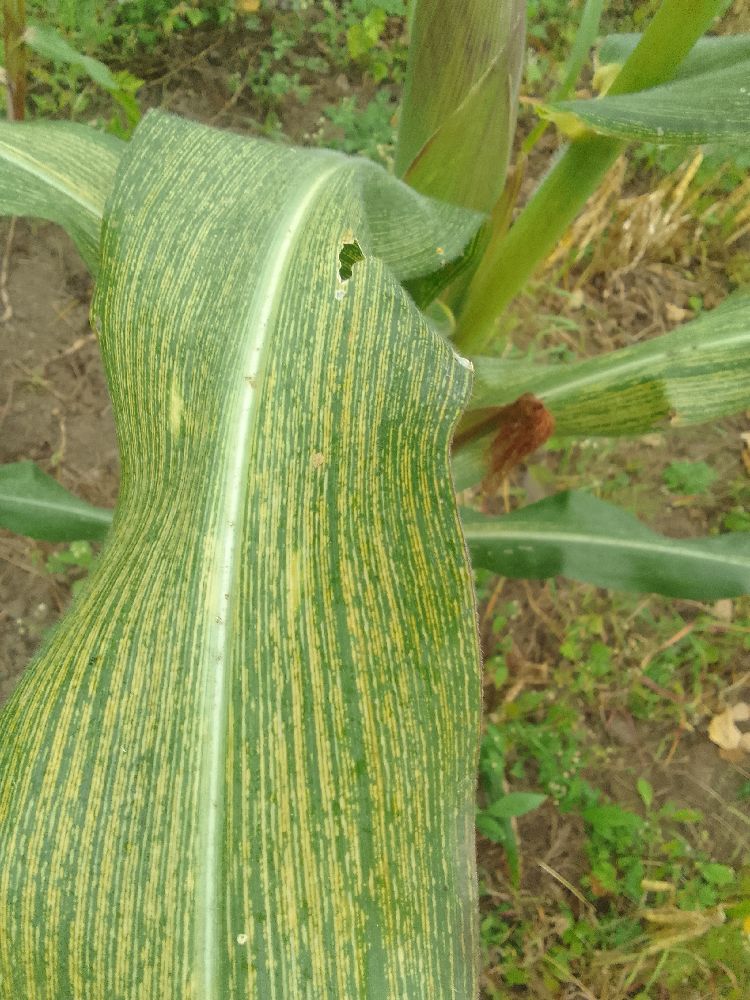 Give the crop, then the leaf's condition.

maize, maize streak virus
